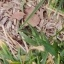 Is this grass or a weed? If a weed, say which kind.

grass
